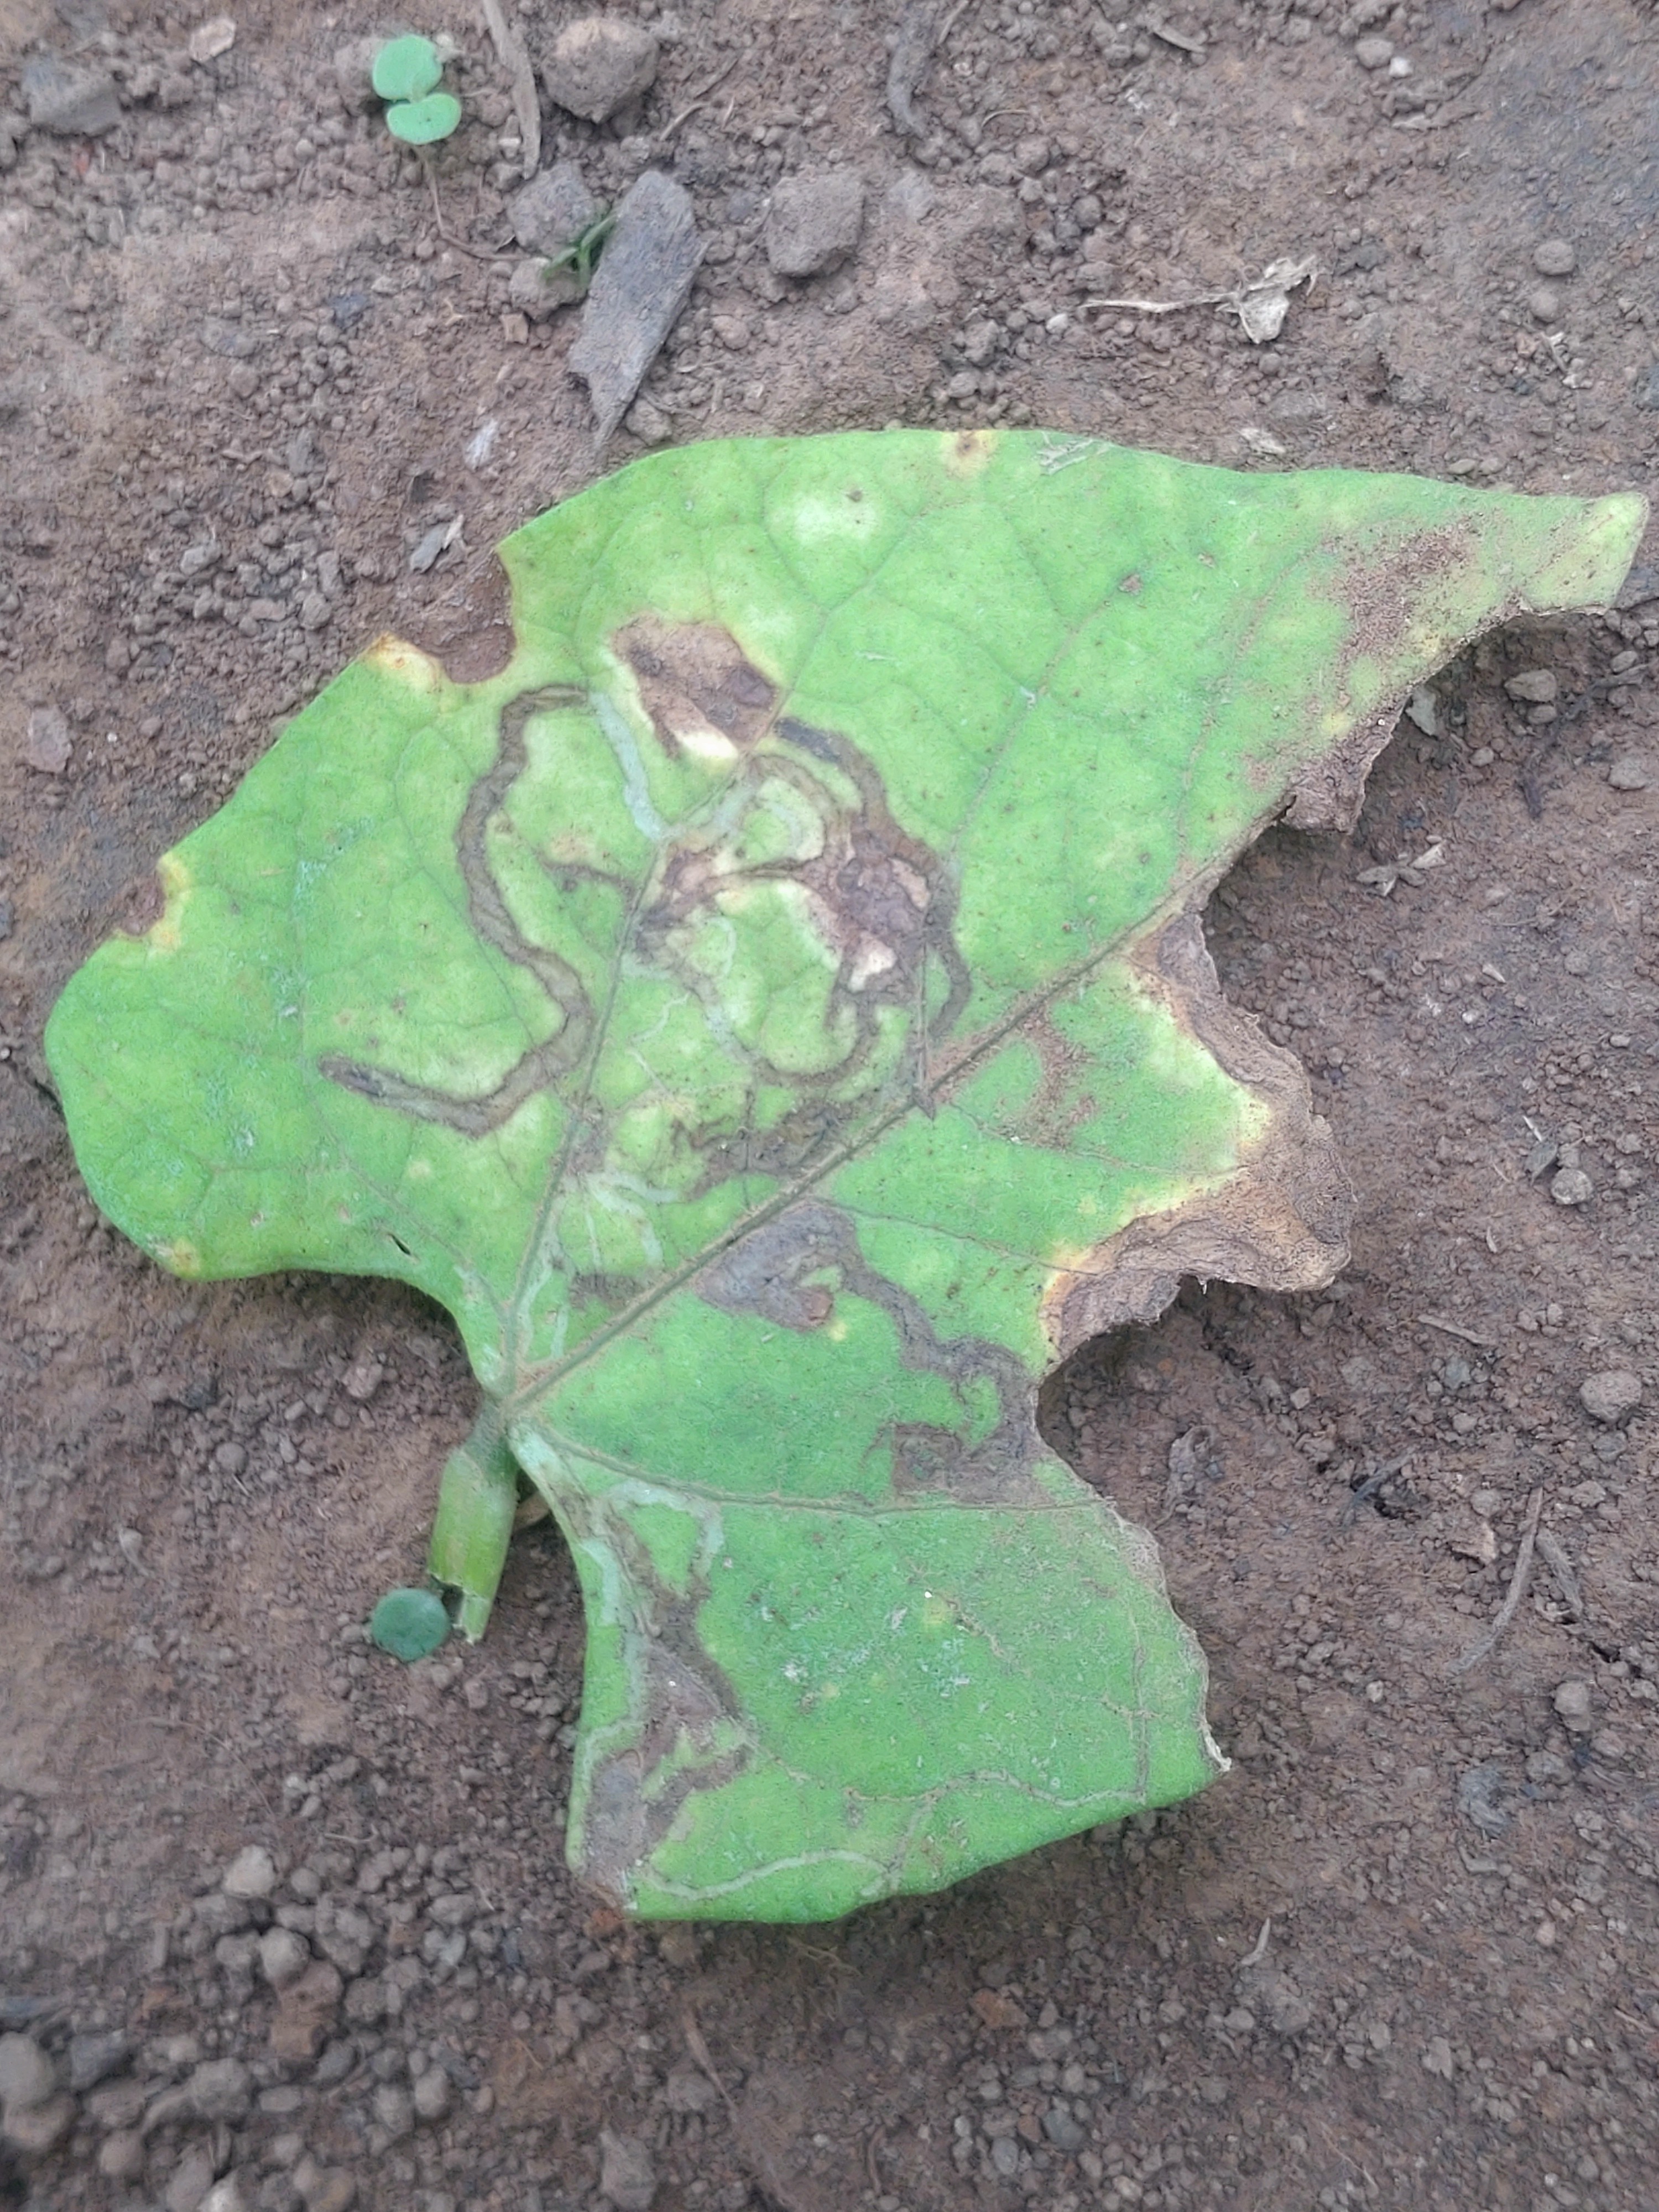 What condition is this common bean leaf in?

anthracnose
